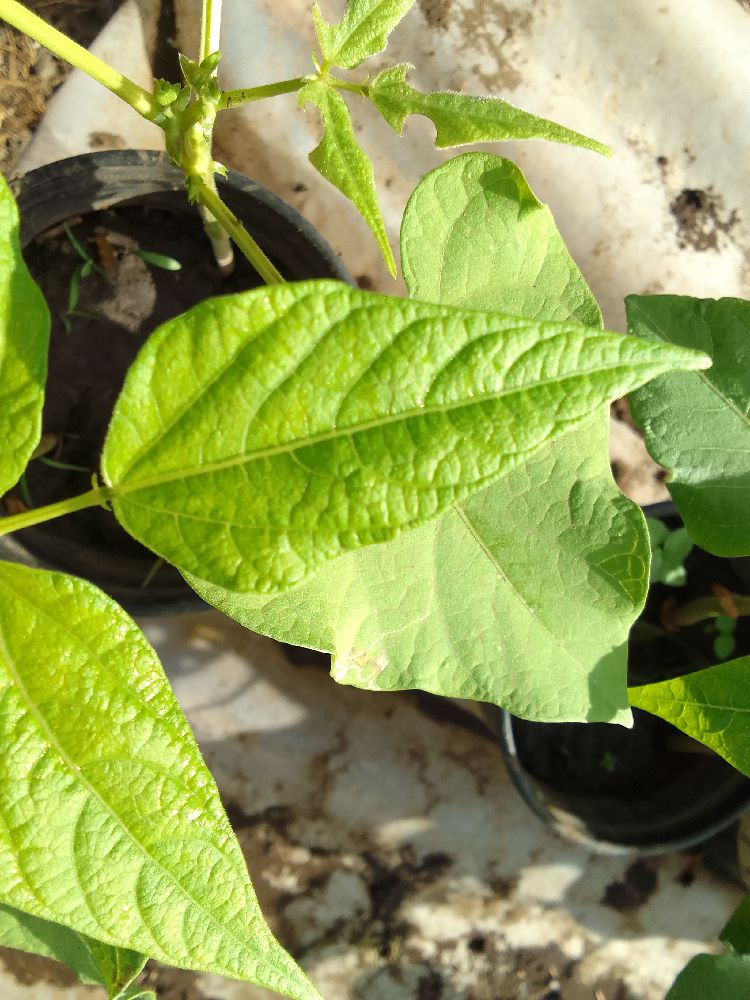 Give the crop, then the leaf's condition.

common bean, healthy
